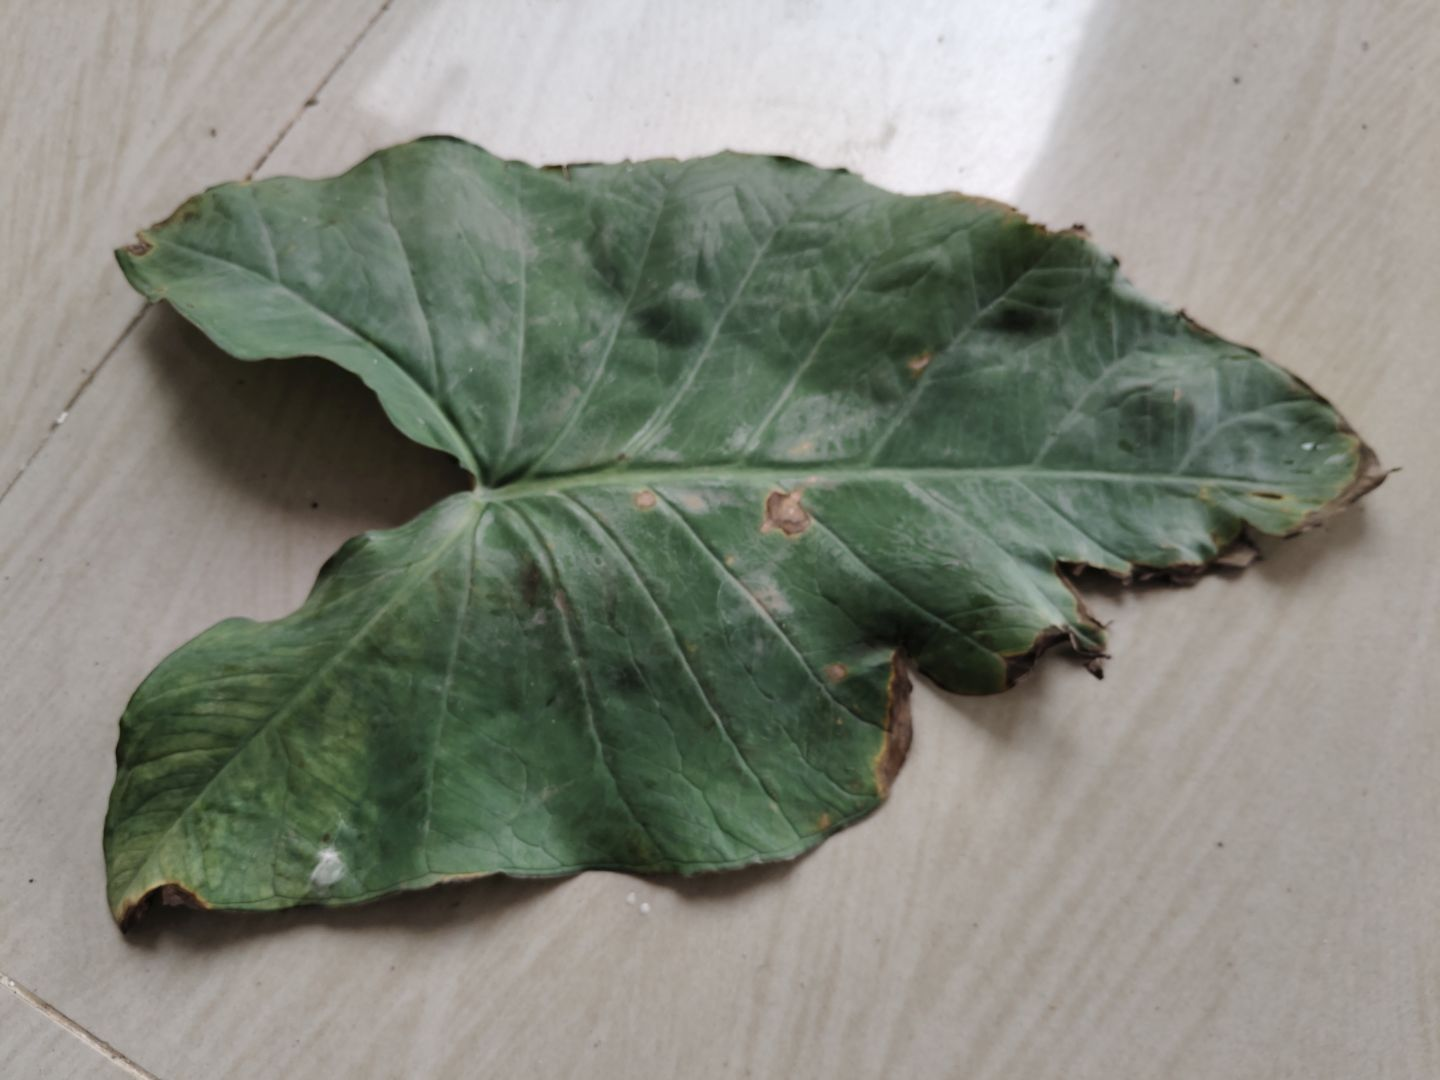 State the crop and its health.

taro, leaf blight
